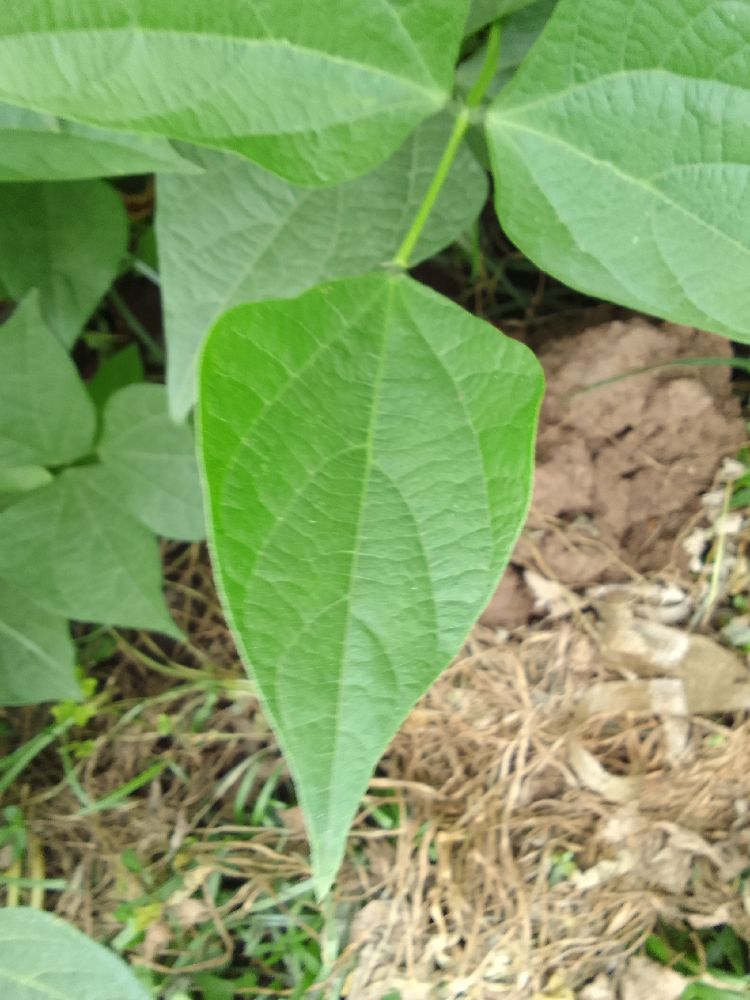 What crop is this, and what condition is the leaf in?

common bean, healthy
